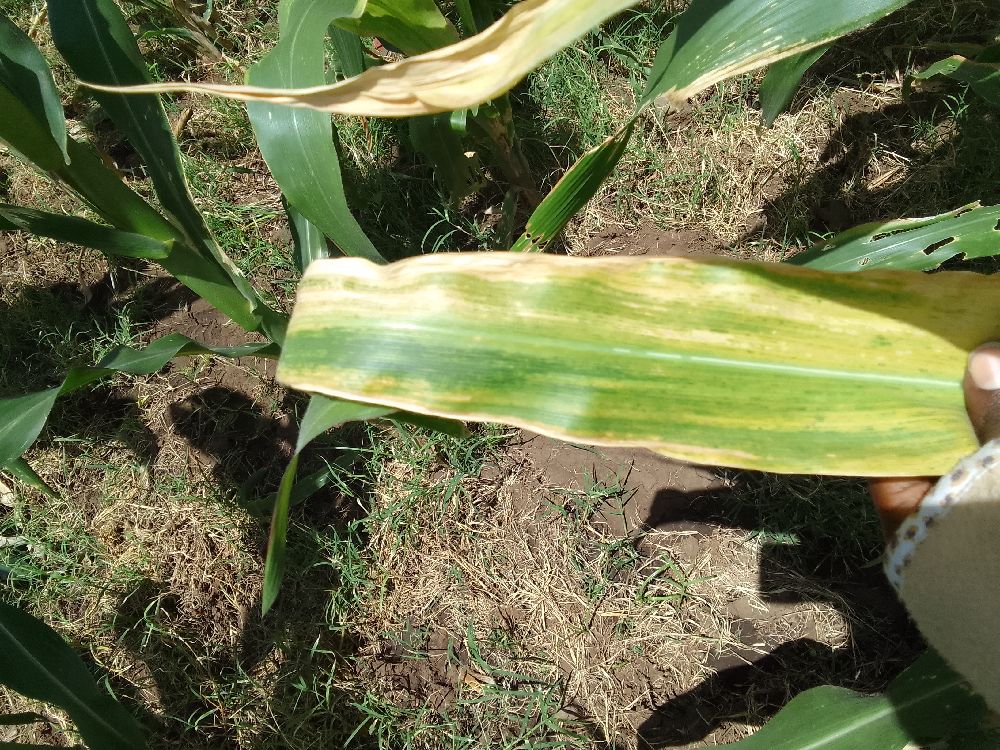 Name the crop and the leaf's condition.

maize, maize lethal necrosis
